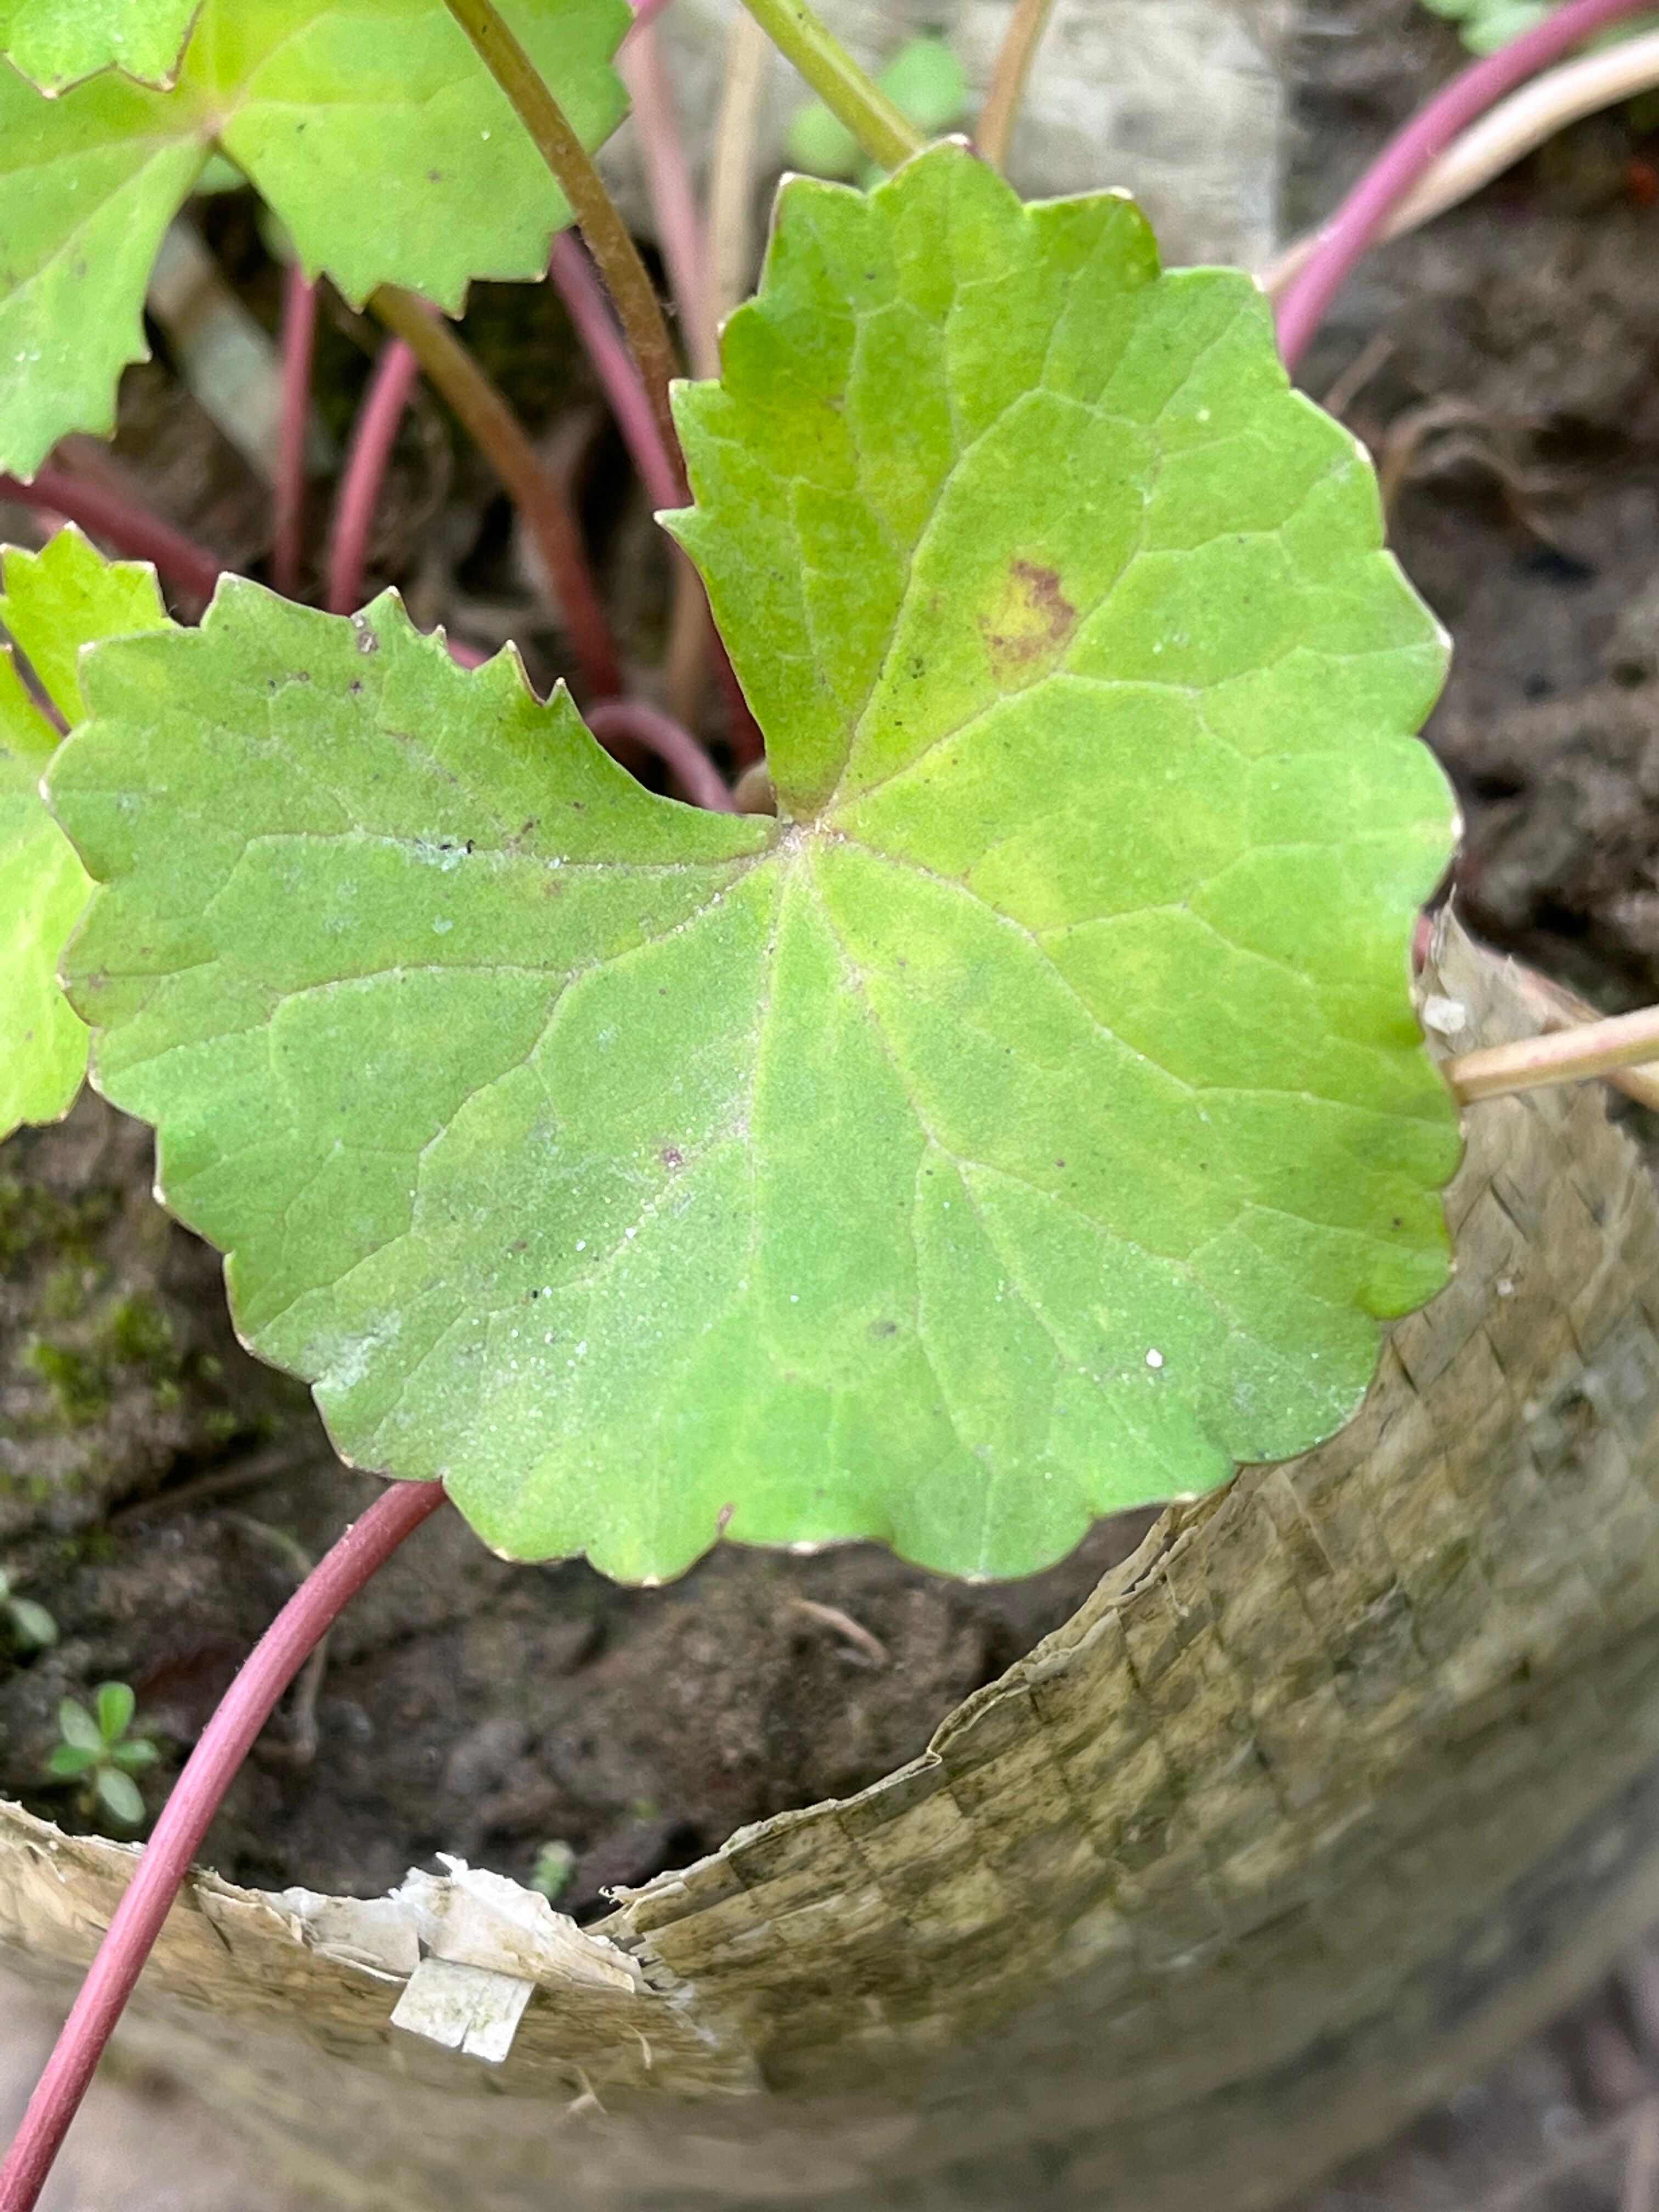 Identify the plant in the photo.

thankuni
